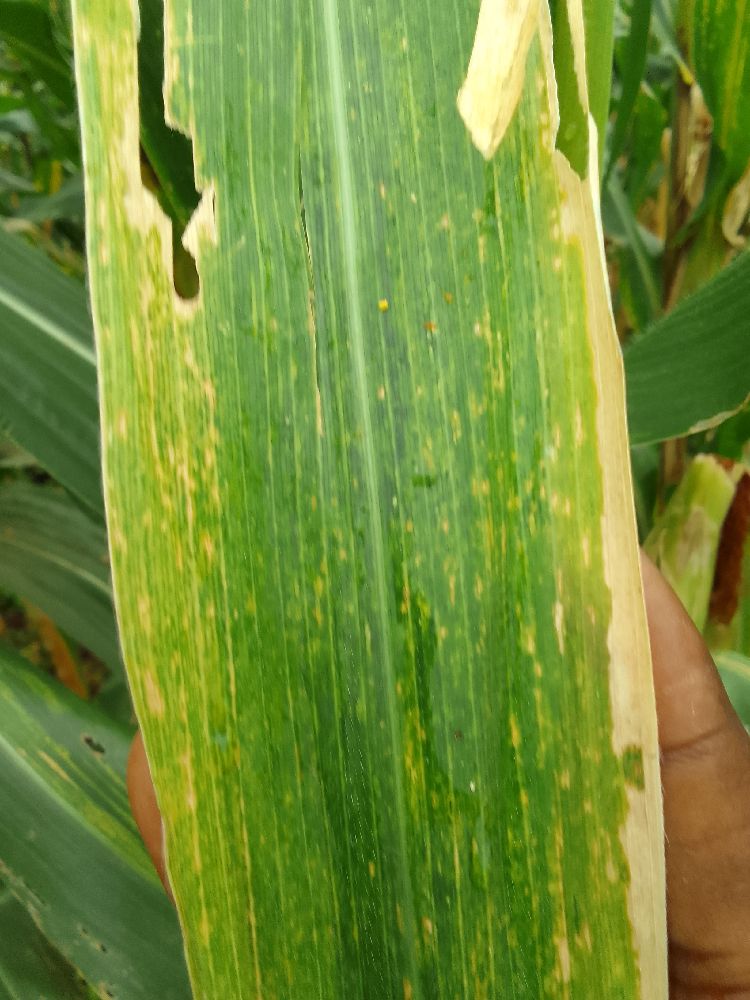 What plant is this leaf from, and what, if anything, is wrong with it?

maize, maize lethal necrosis
